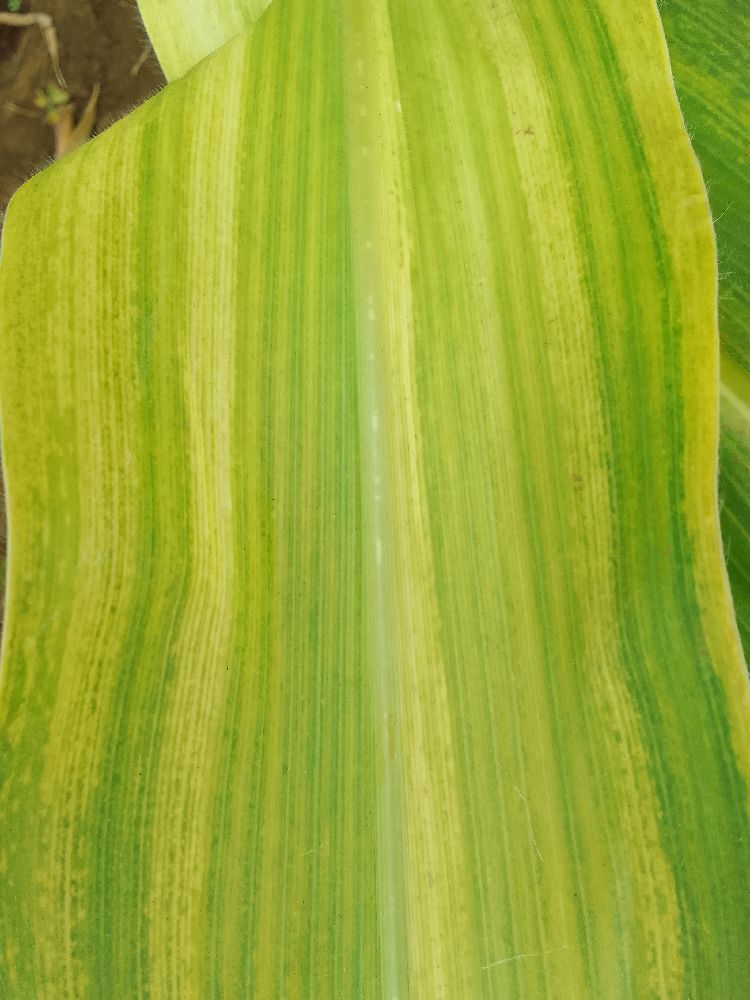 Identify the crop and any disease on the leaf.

maize, maize lethal necrosis
